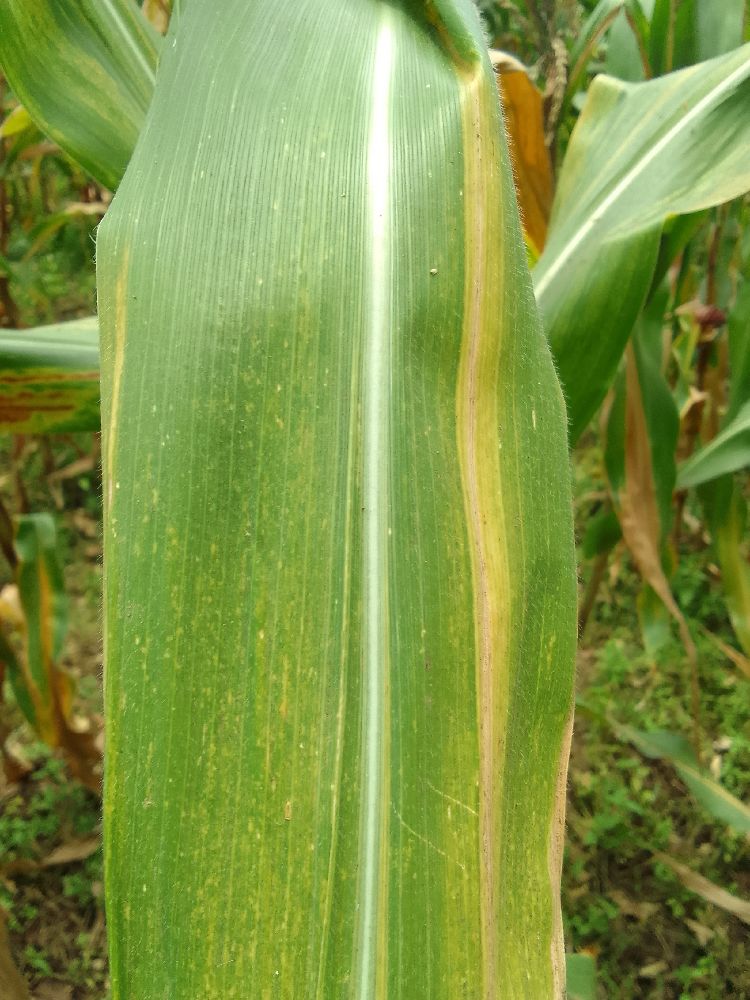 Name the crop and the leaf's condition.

maize, maize lethal necrosis
